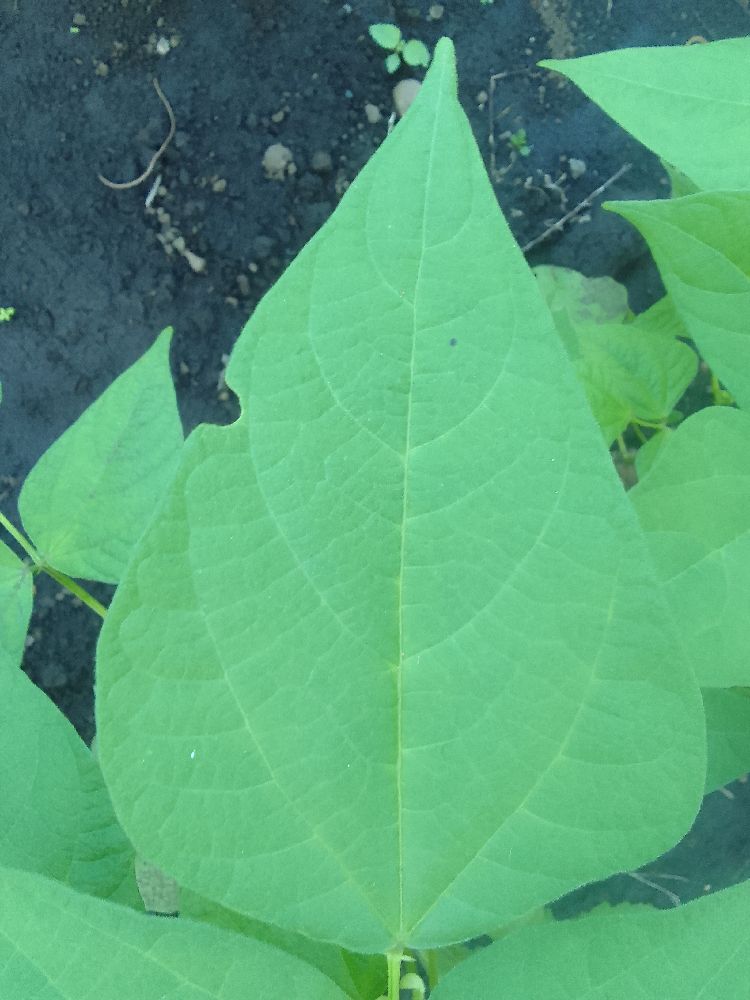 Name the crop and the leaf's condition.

common bean, healthy
